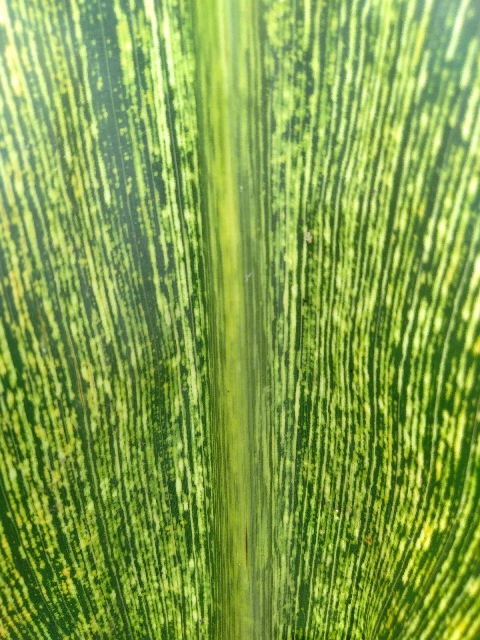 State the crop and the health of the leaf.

maize, maize streak virus
